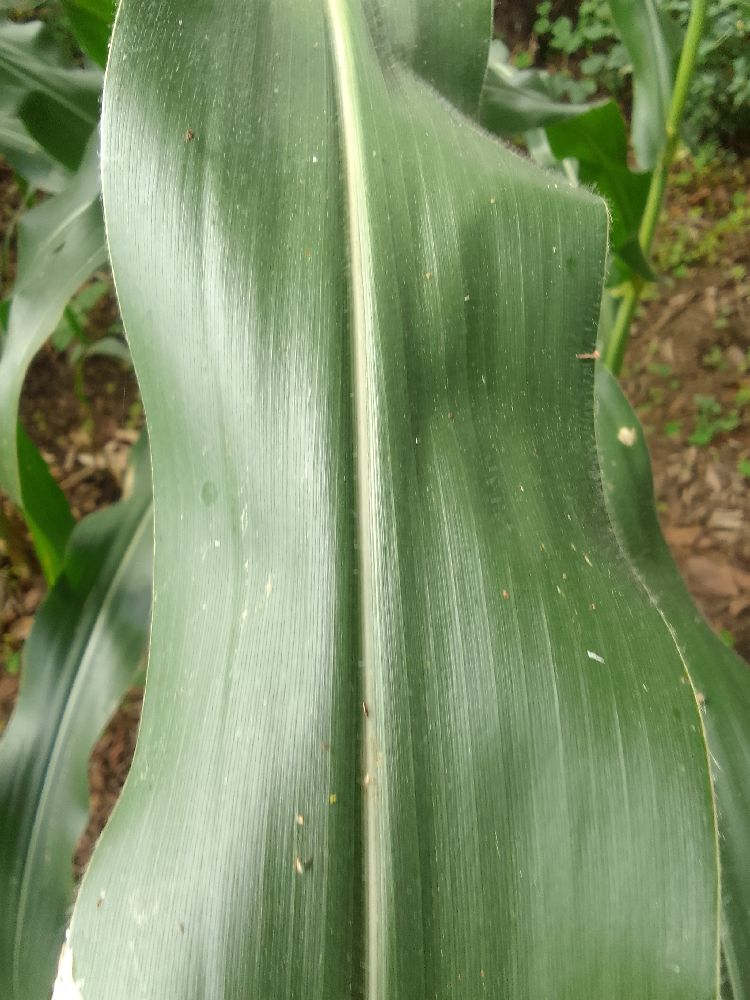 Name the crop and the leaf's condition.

maize, healthy
